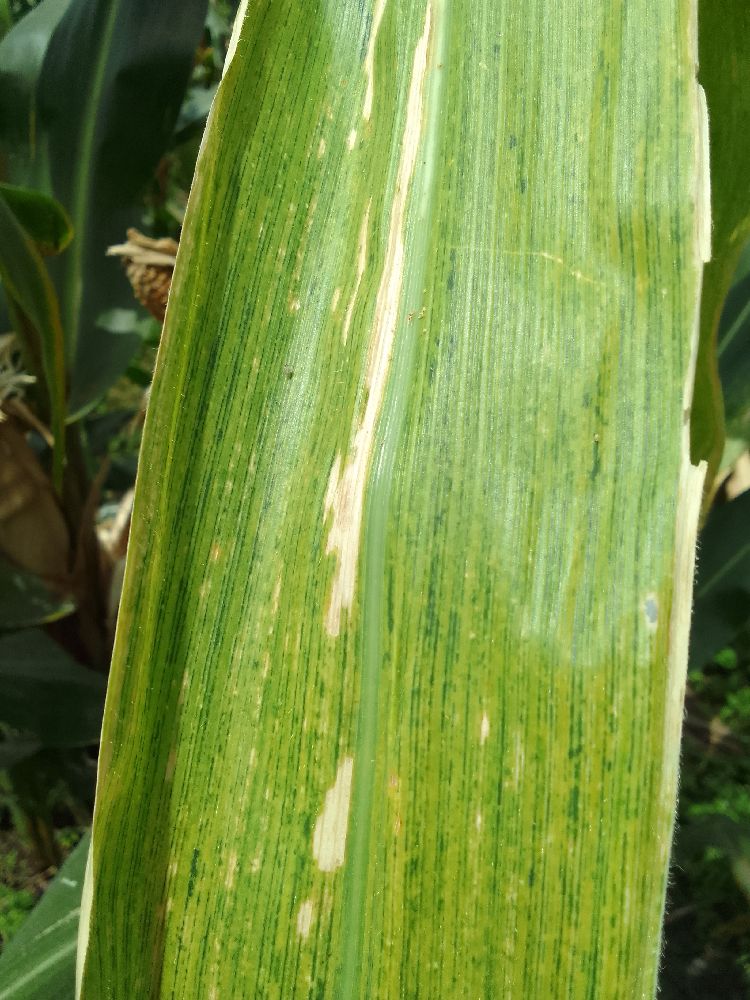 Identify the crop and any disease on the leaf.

maize, maize lethal necrosis
